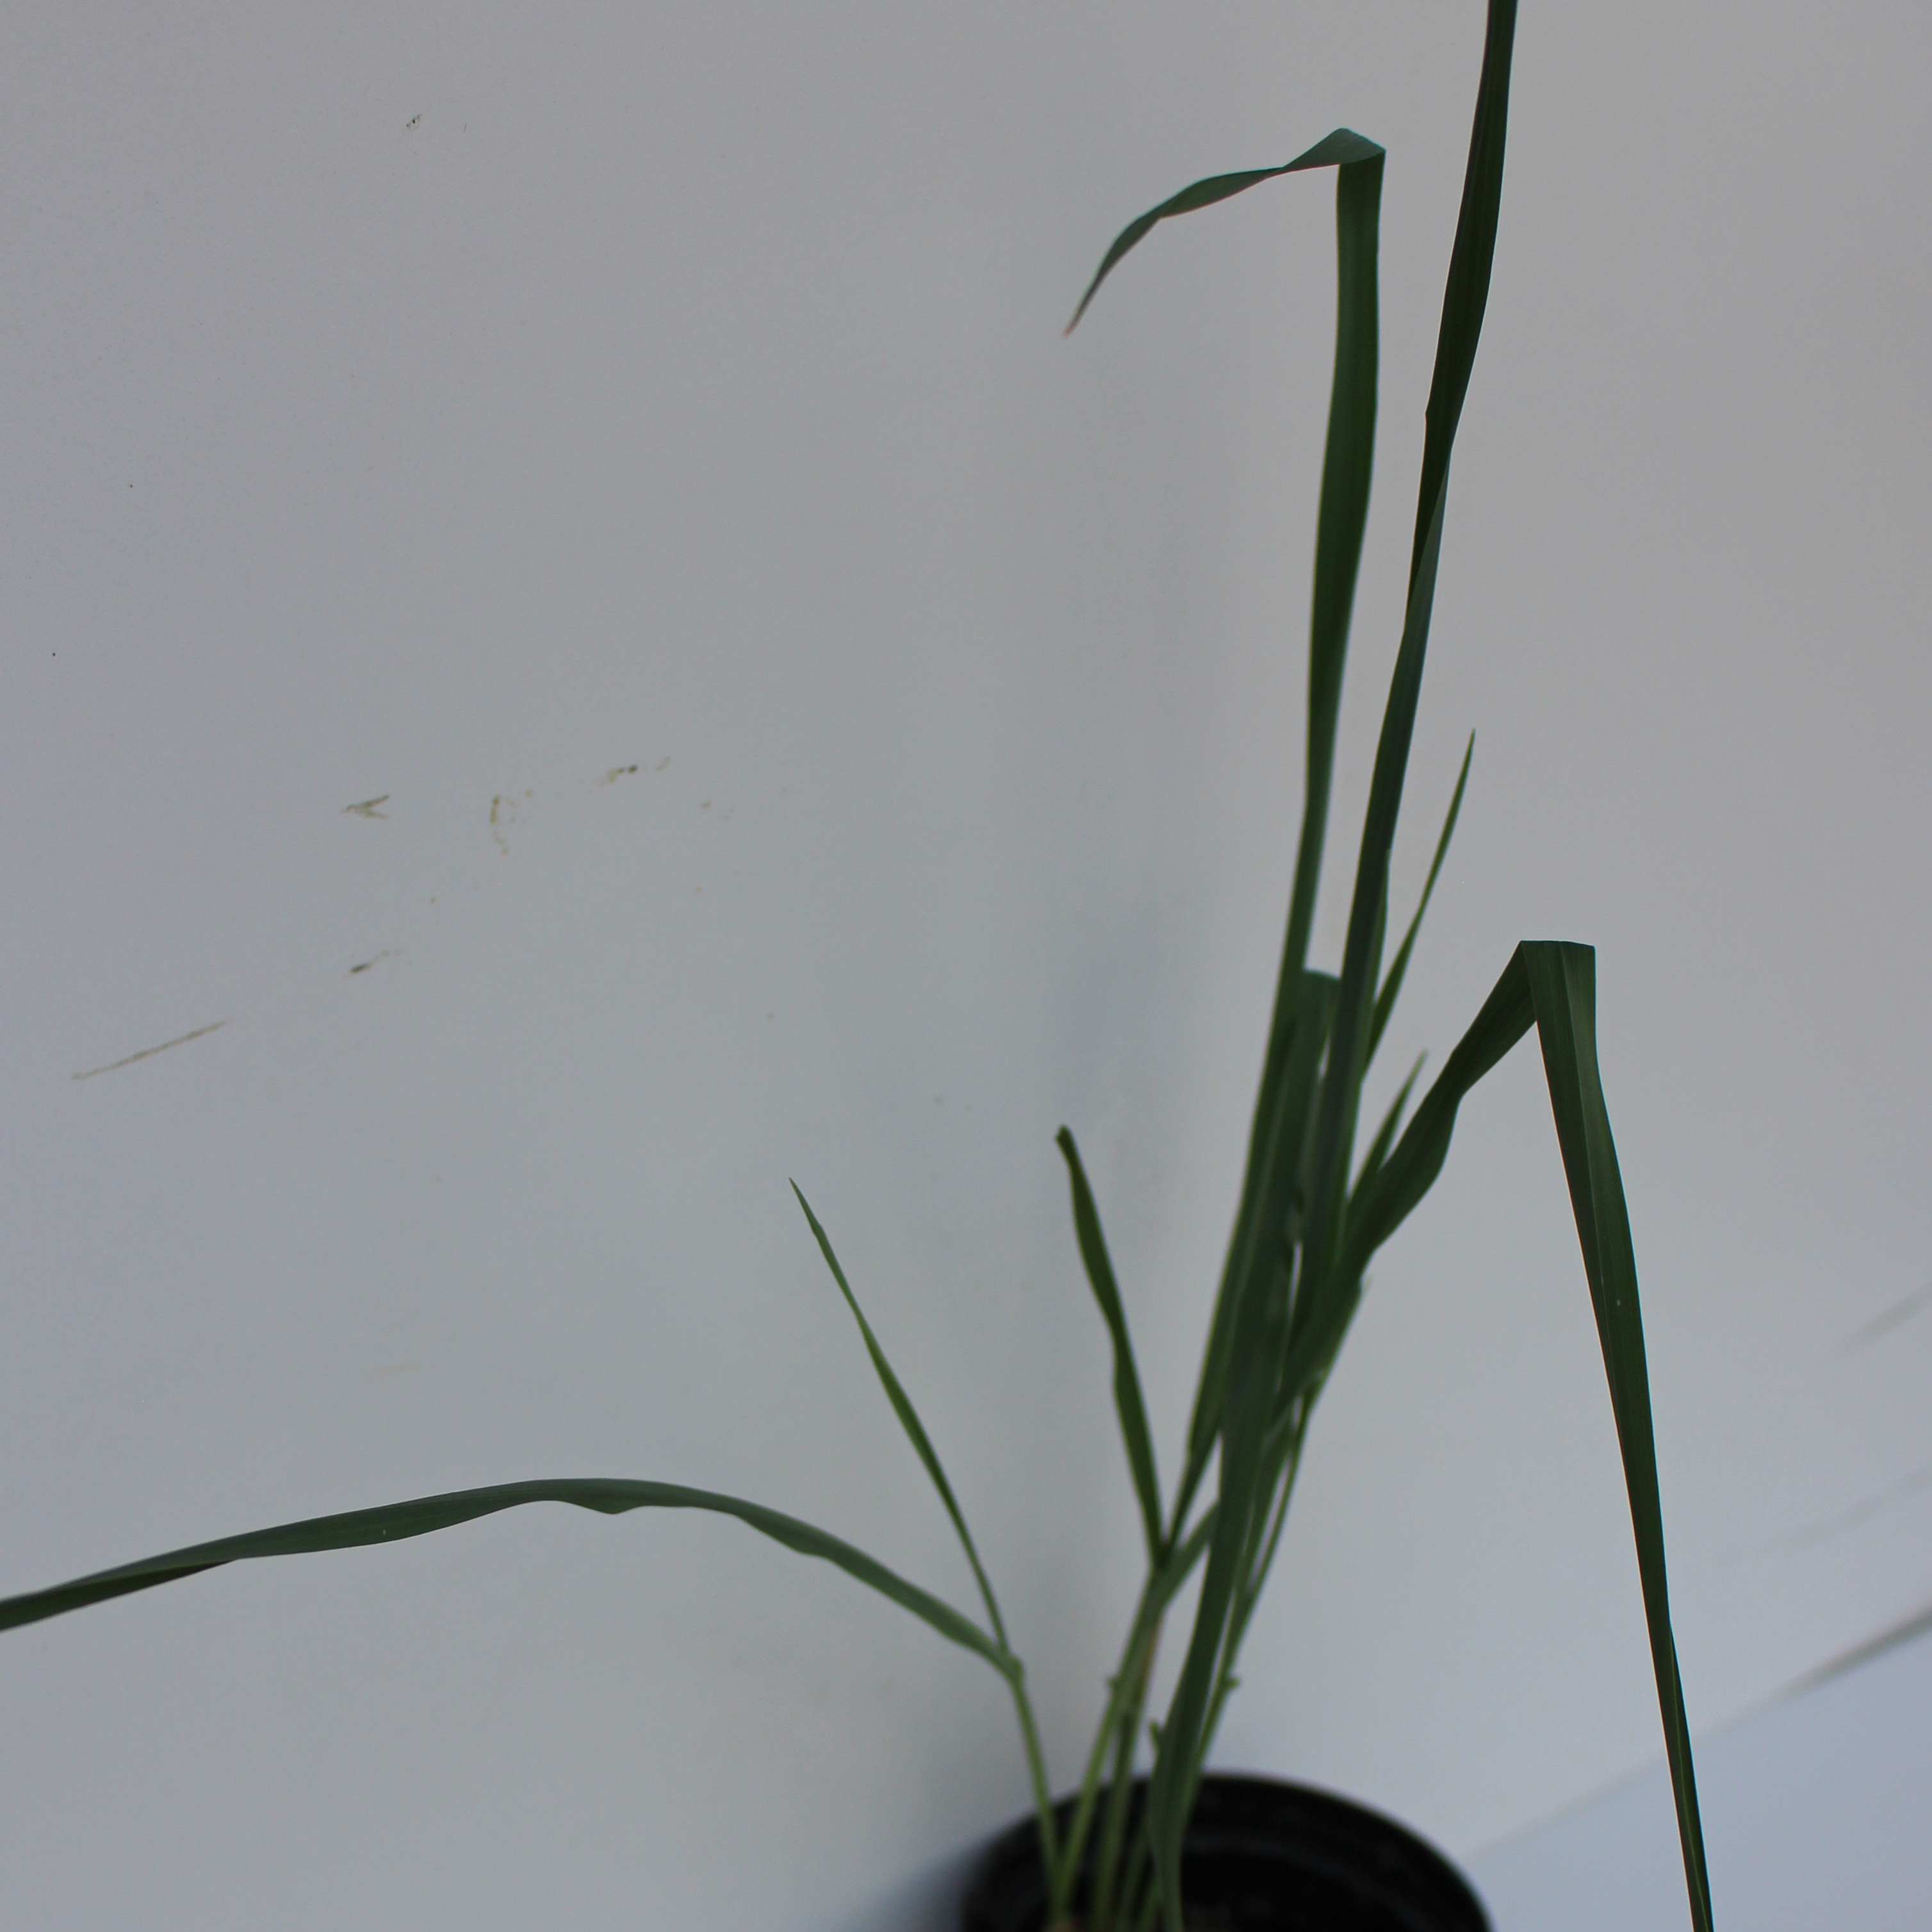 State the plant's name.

Avena sterilis
